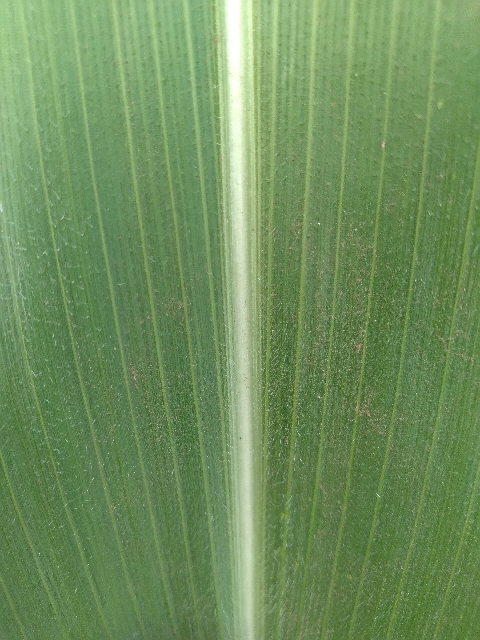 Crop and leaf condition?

maize, healthy
